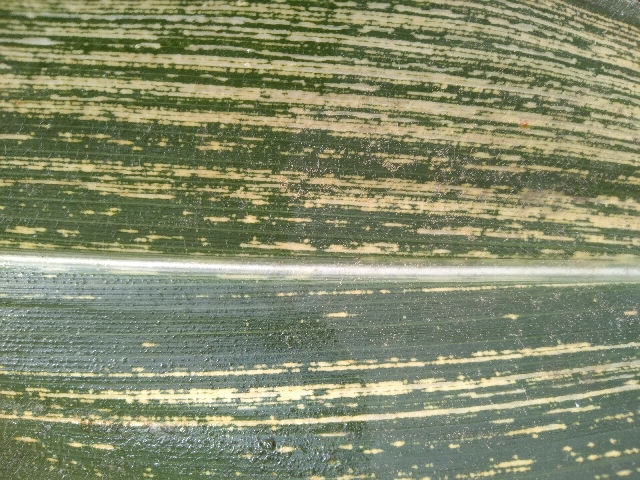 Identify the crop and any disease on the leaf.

maize, maize streak virus
